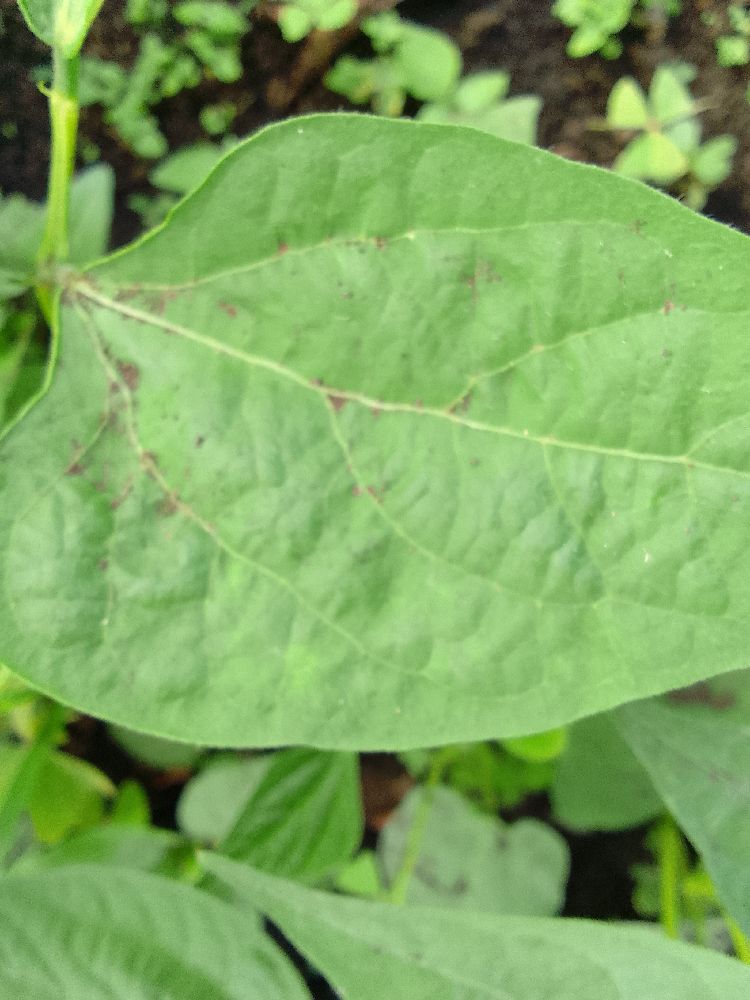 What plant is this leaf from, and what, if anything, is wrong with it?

common bean, healthy
